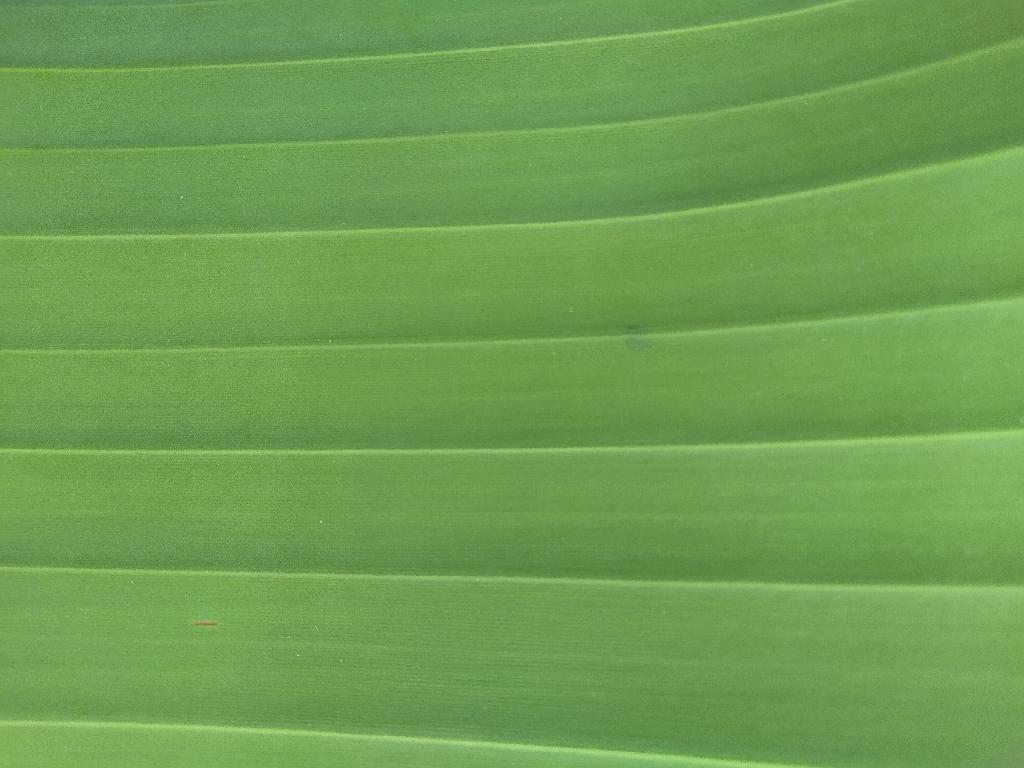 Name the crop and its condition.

banana, healthy
